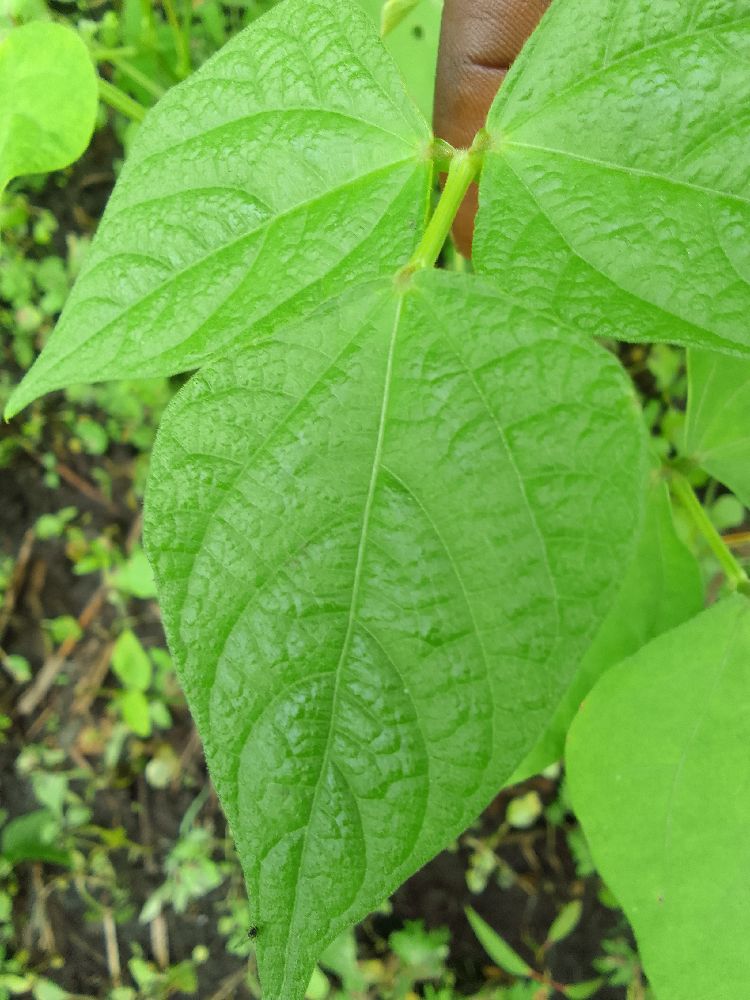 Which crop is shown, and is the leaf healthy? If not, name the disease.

common bean, healthy
